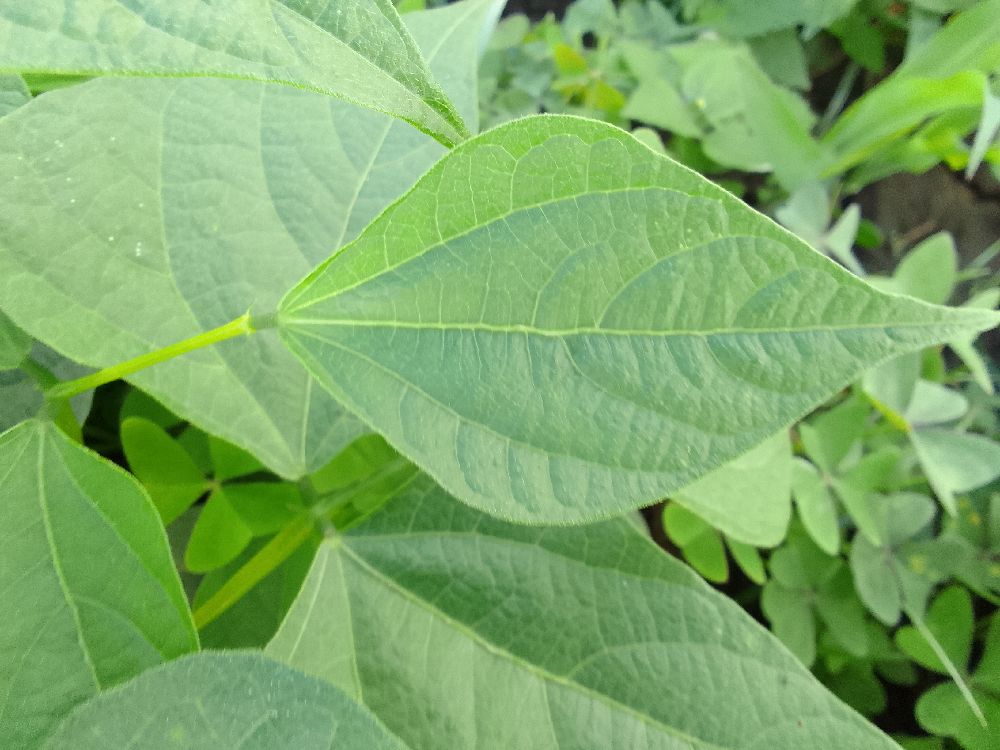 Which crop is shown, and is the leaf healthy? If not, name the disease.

common bean, healthy
